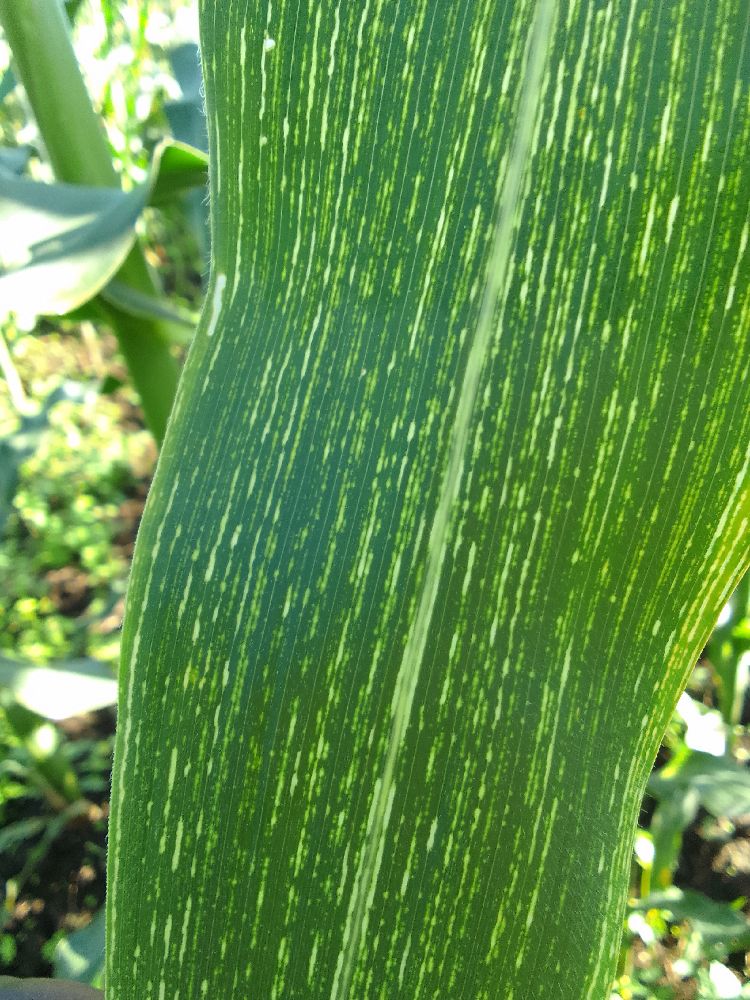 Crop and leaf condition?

maize, maize streak virus
